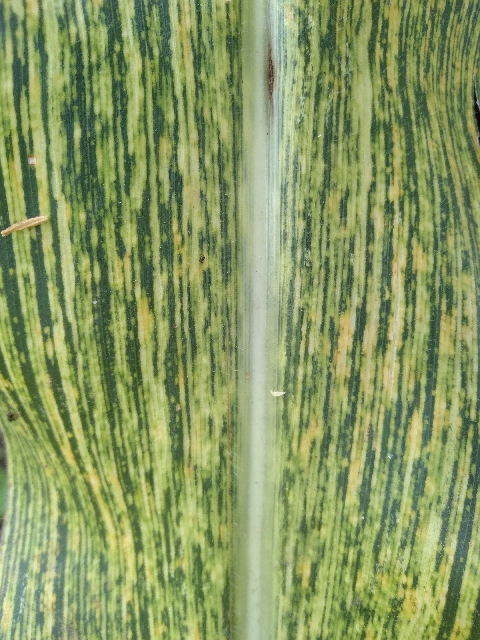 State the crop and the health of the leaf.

maize, maize streak virus
